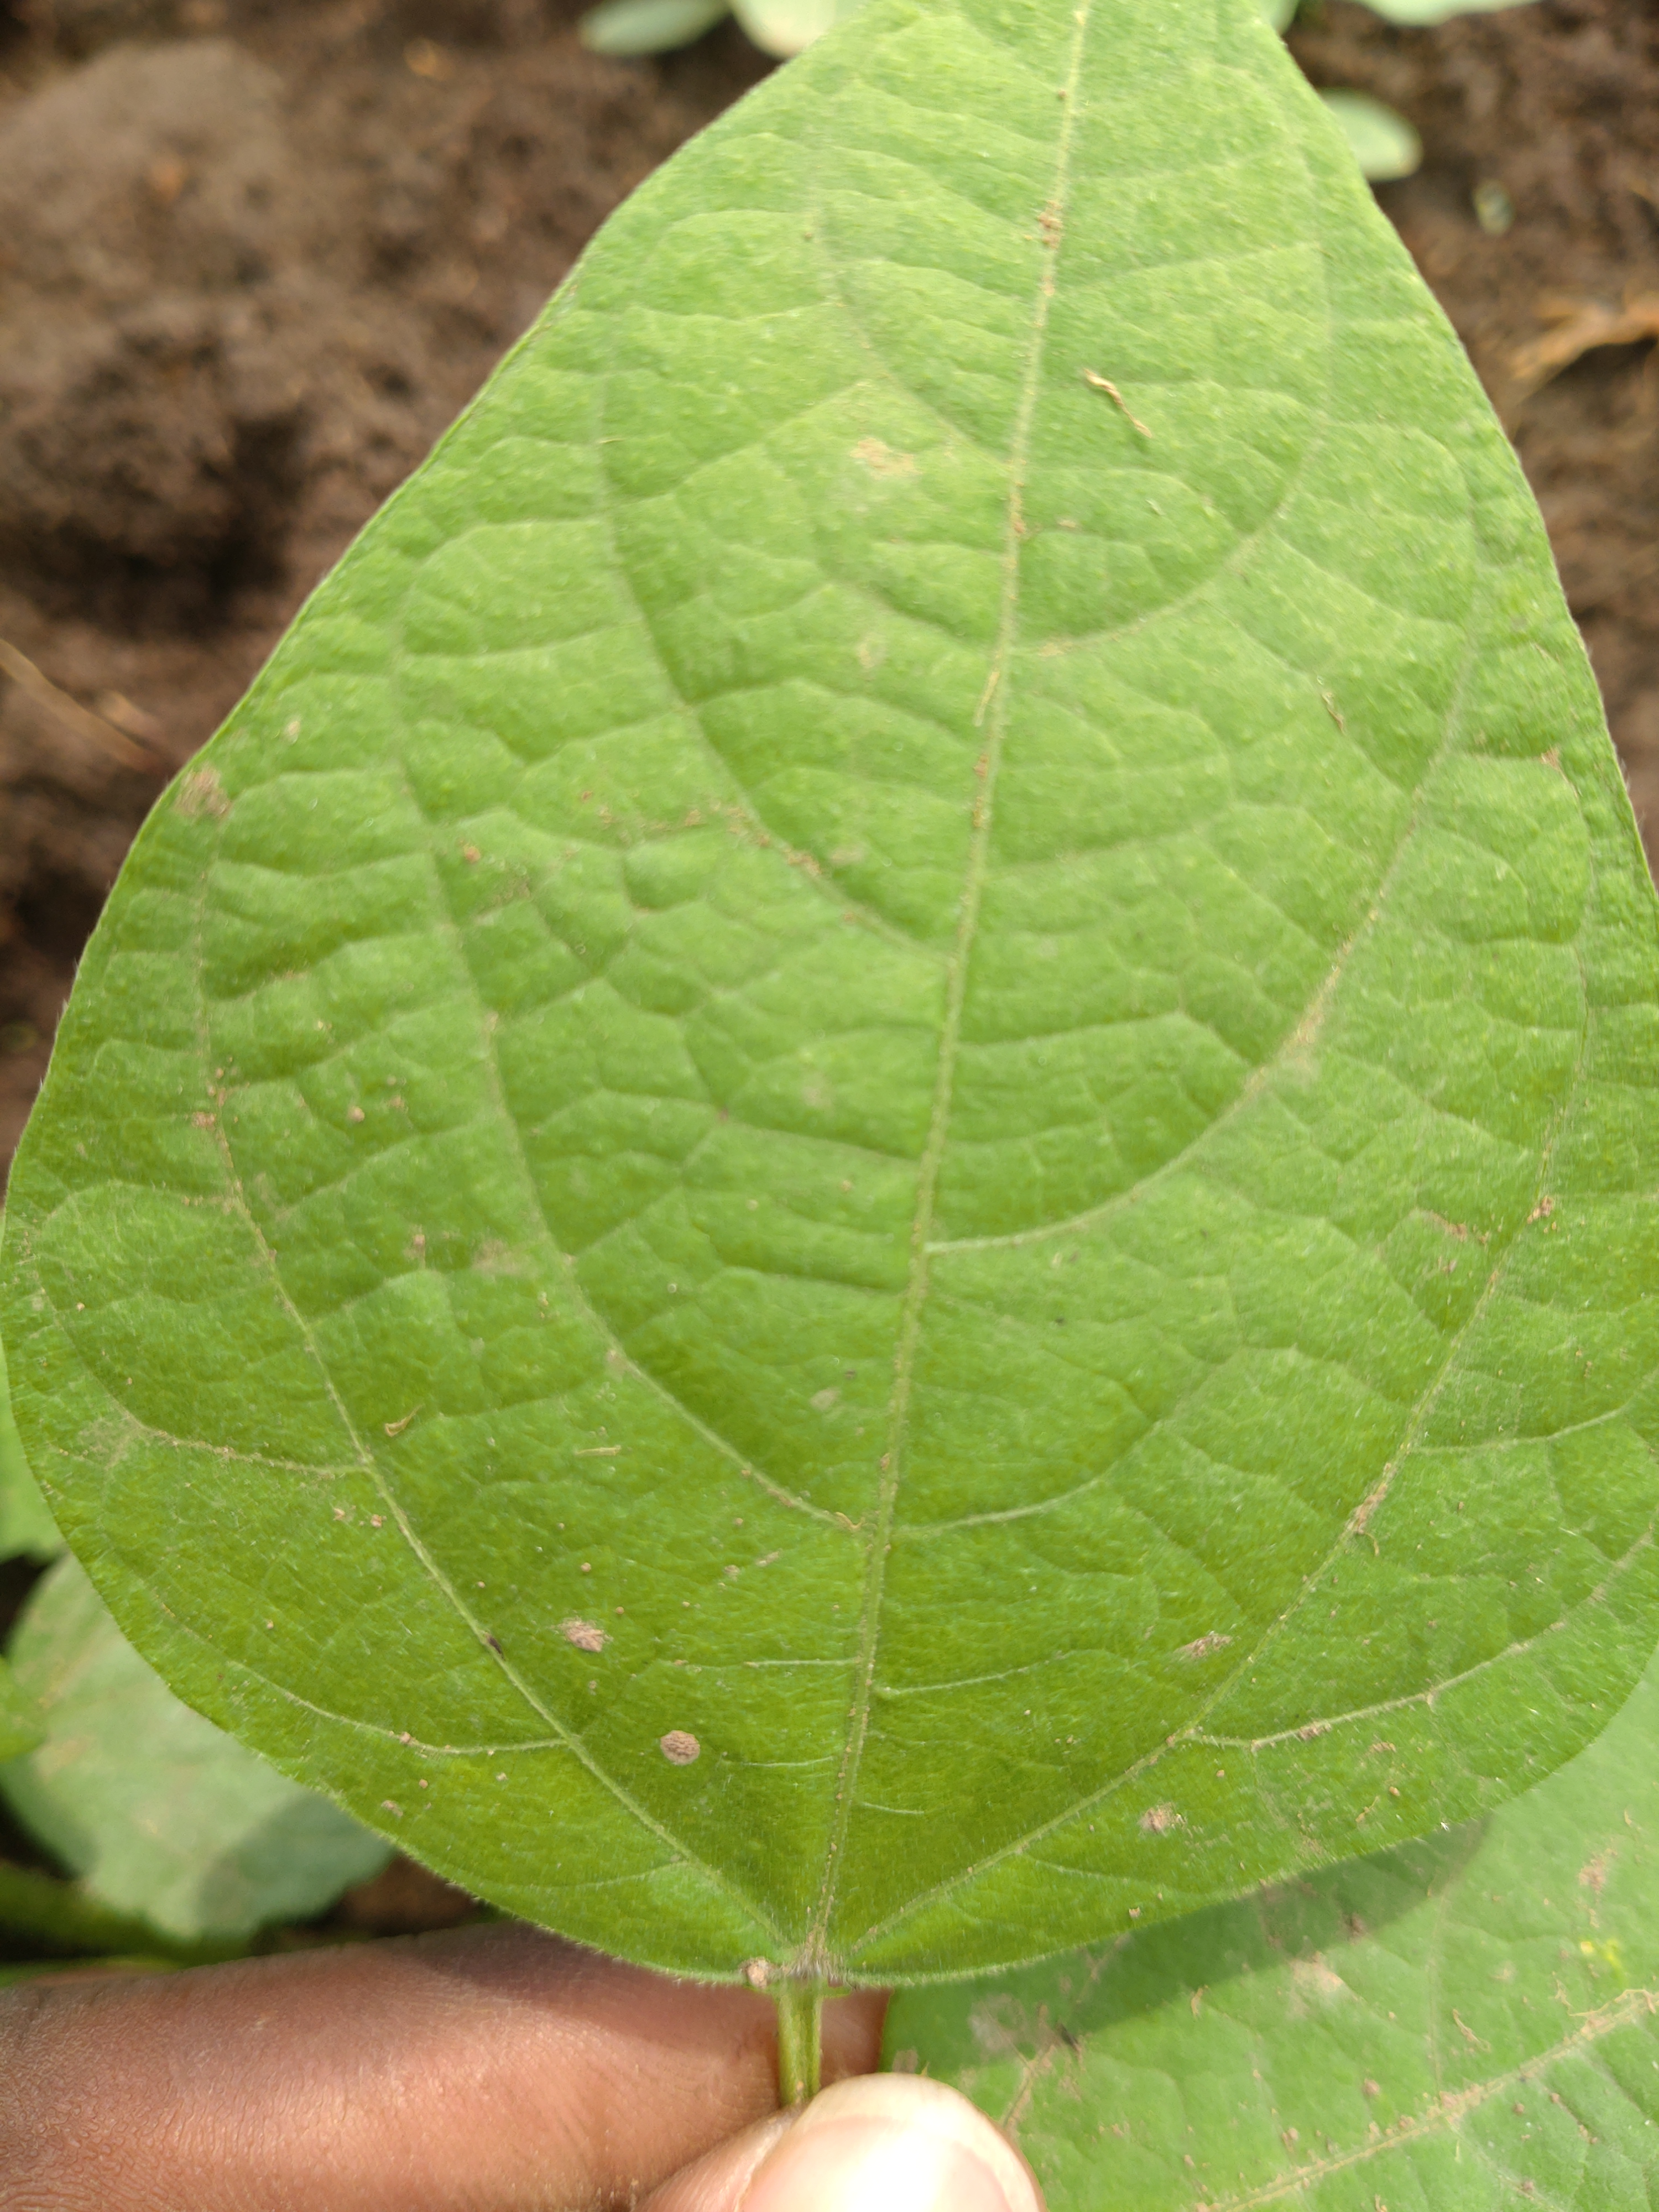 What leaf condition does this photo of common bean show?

healthy
